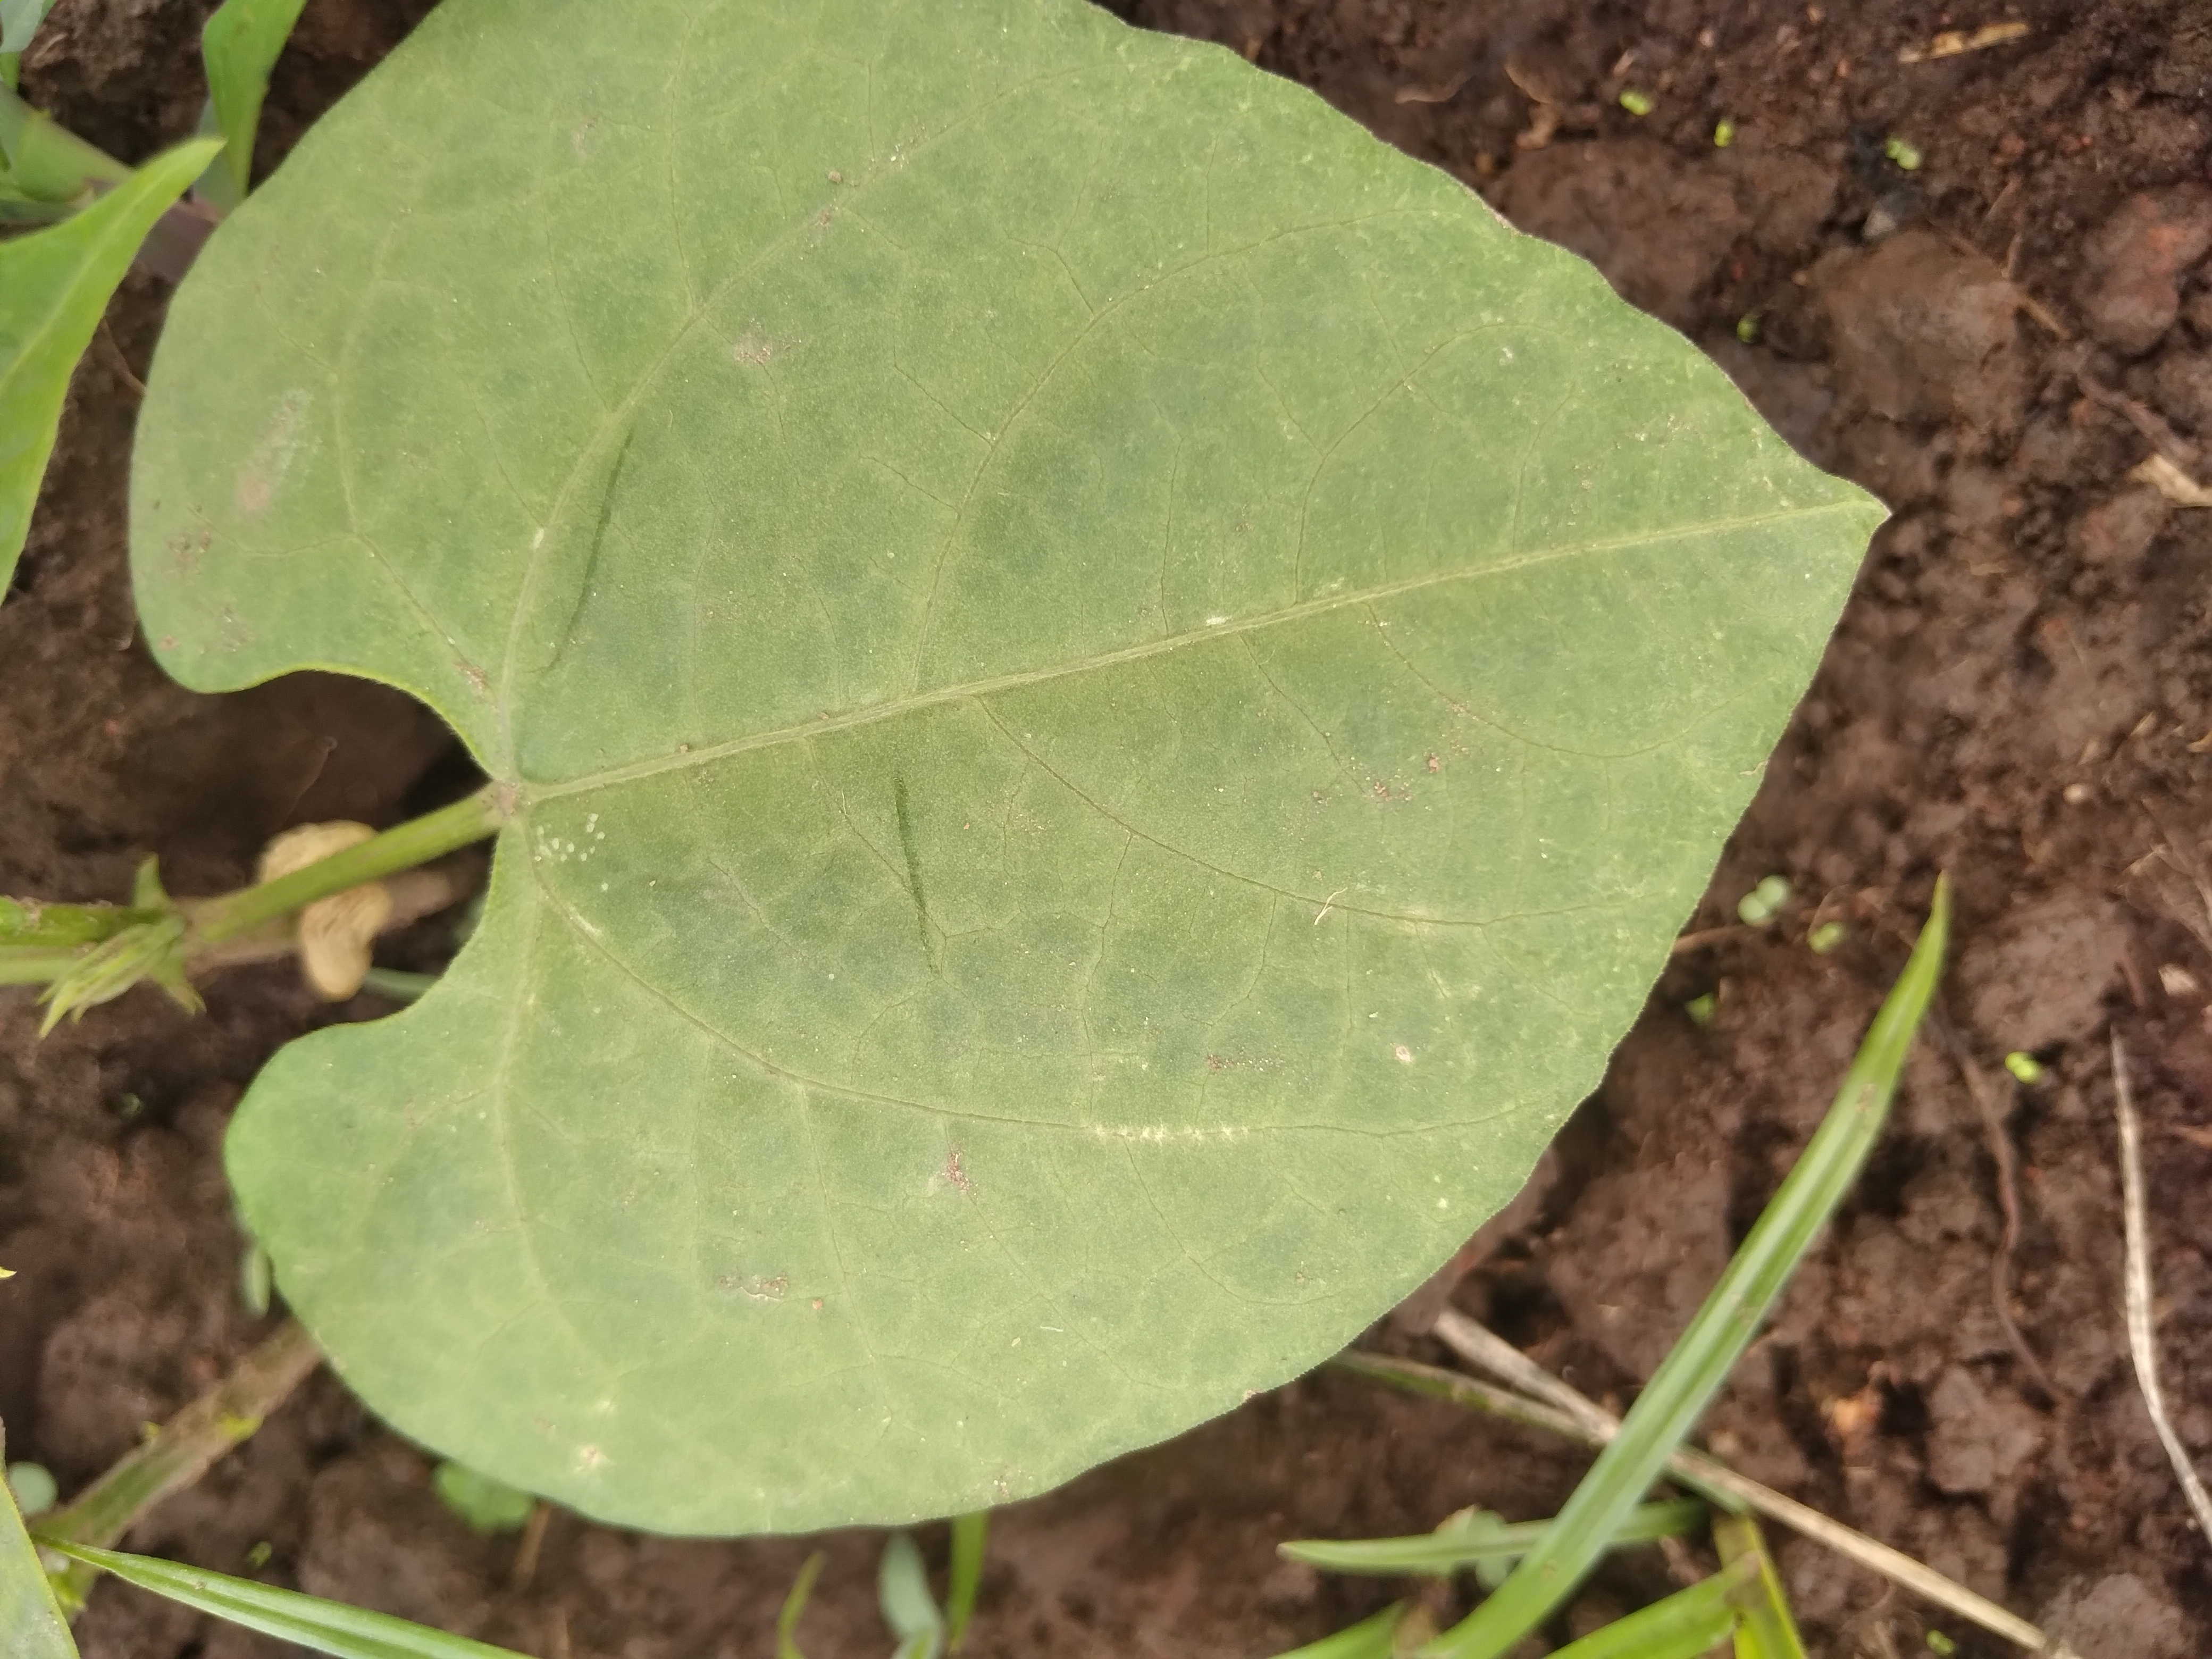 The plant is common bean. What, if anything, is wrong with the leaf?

healthy
